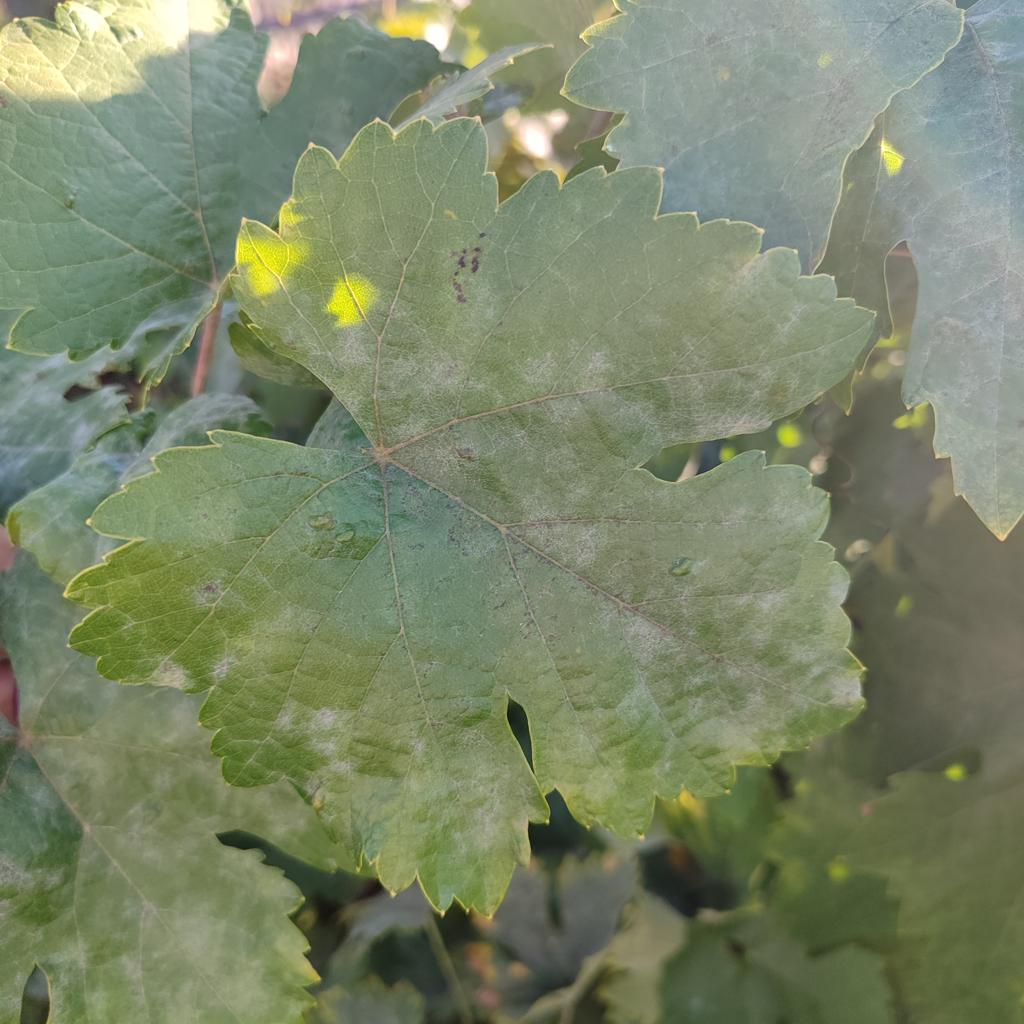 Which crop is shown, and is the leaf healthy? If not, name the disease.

grapevine, powdery mildew
